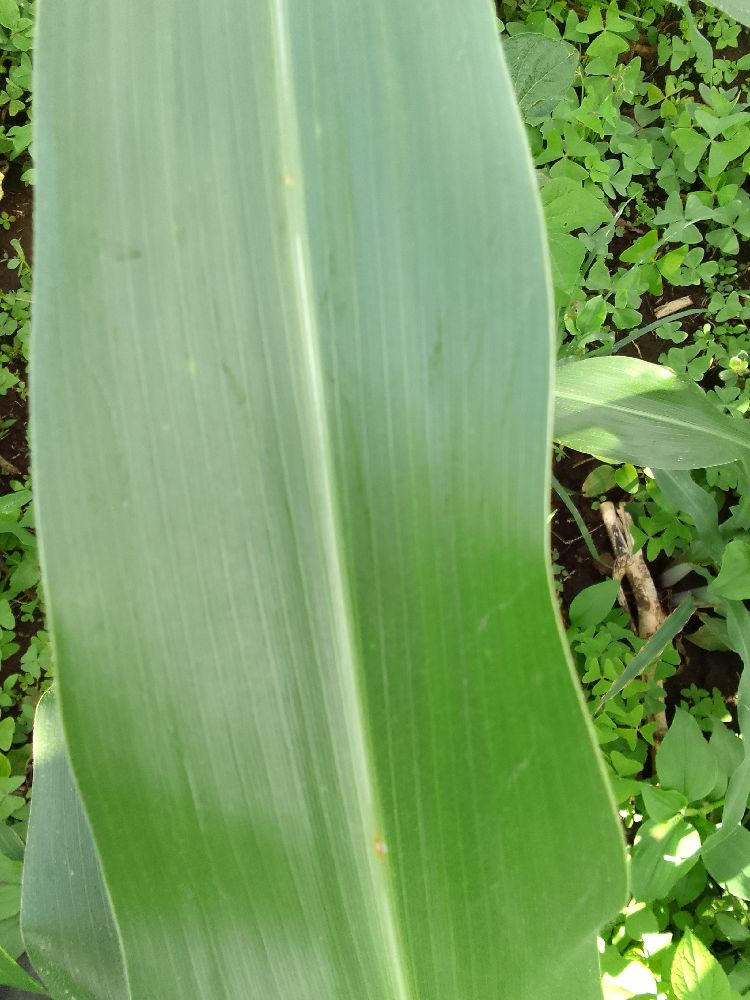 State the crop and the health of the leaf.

maize, healthy
